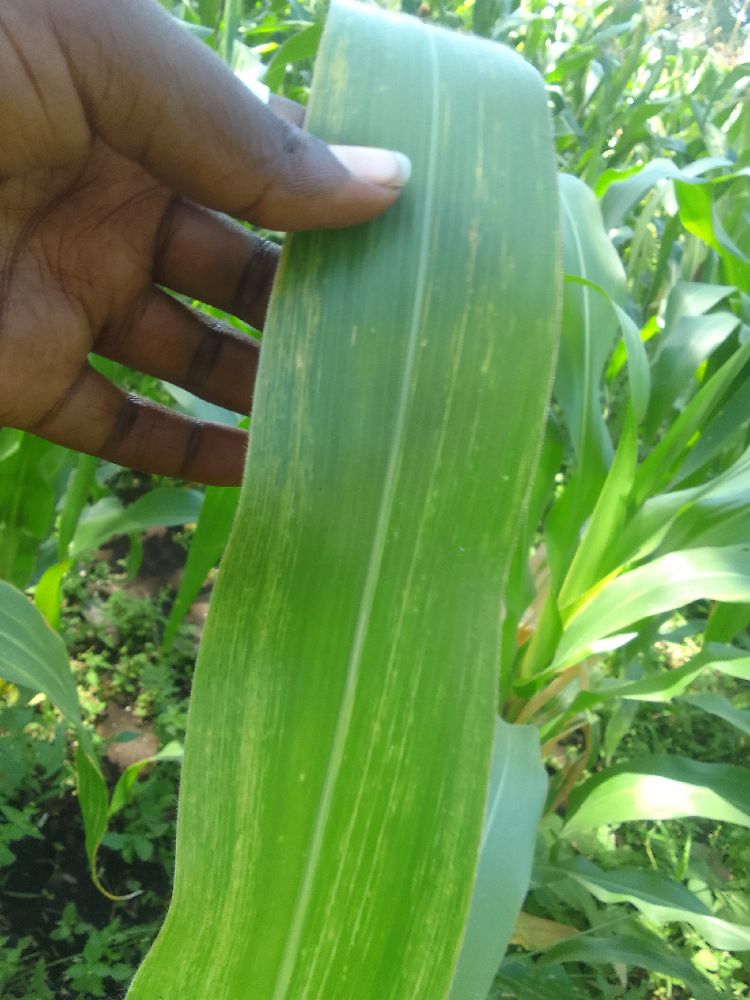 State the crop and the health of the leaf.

maize, maize lethal necrosis
